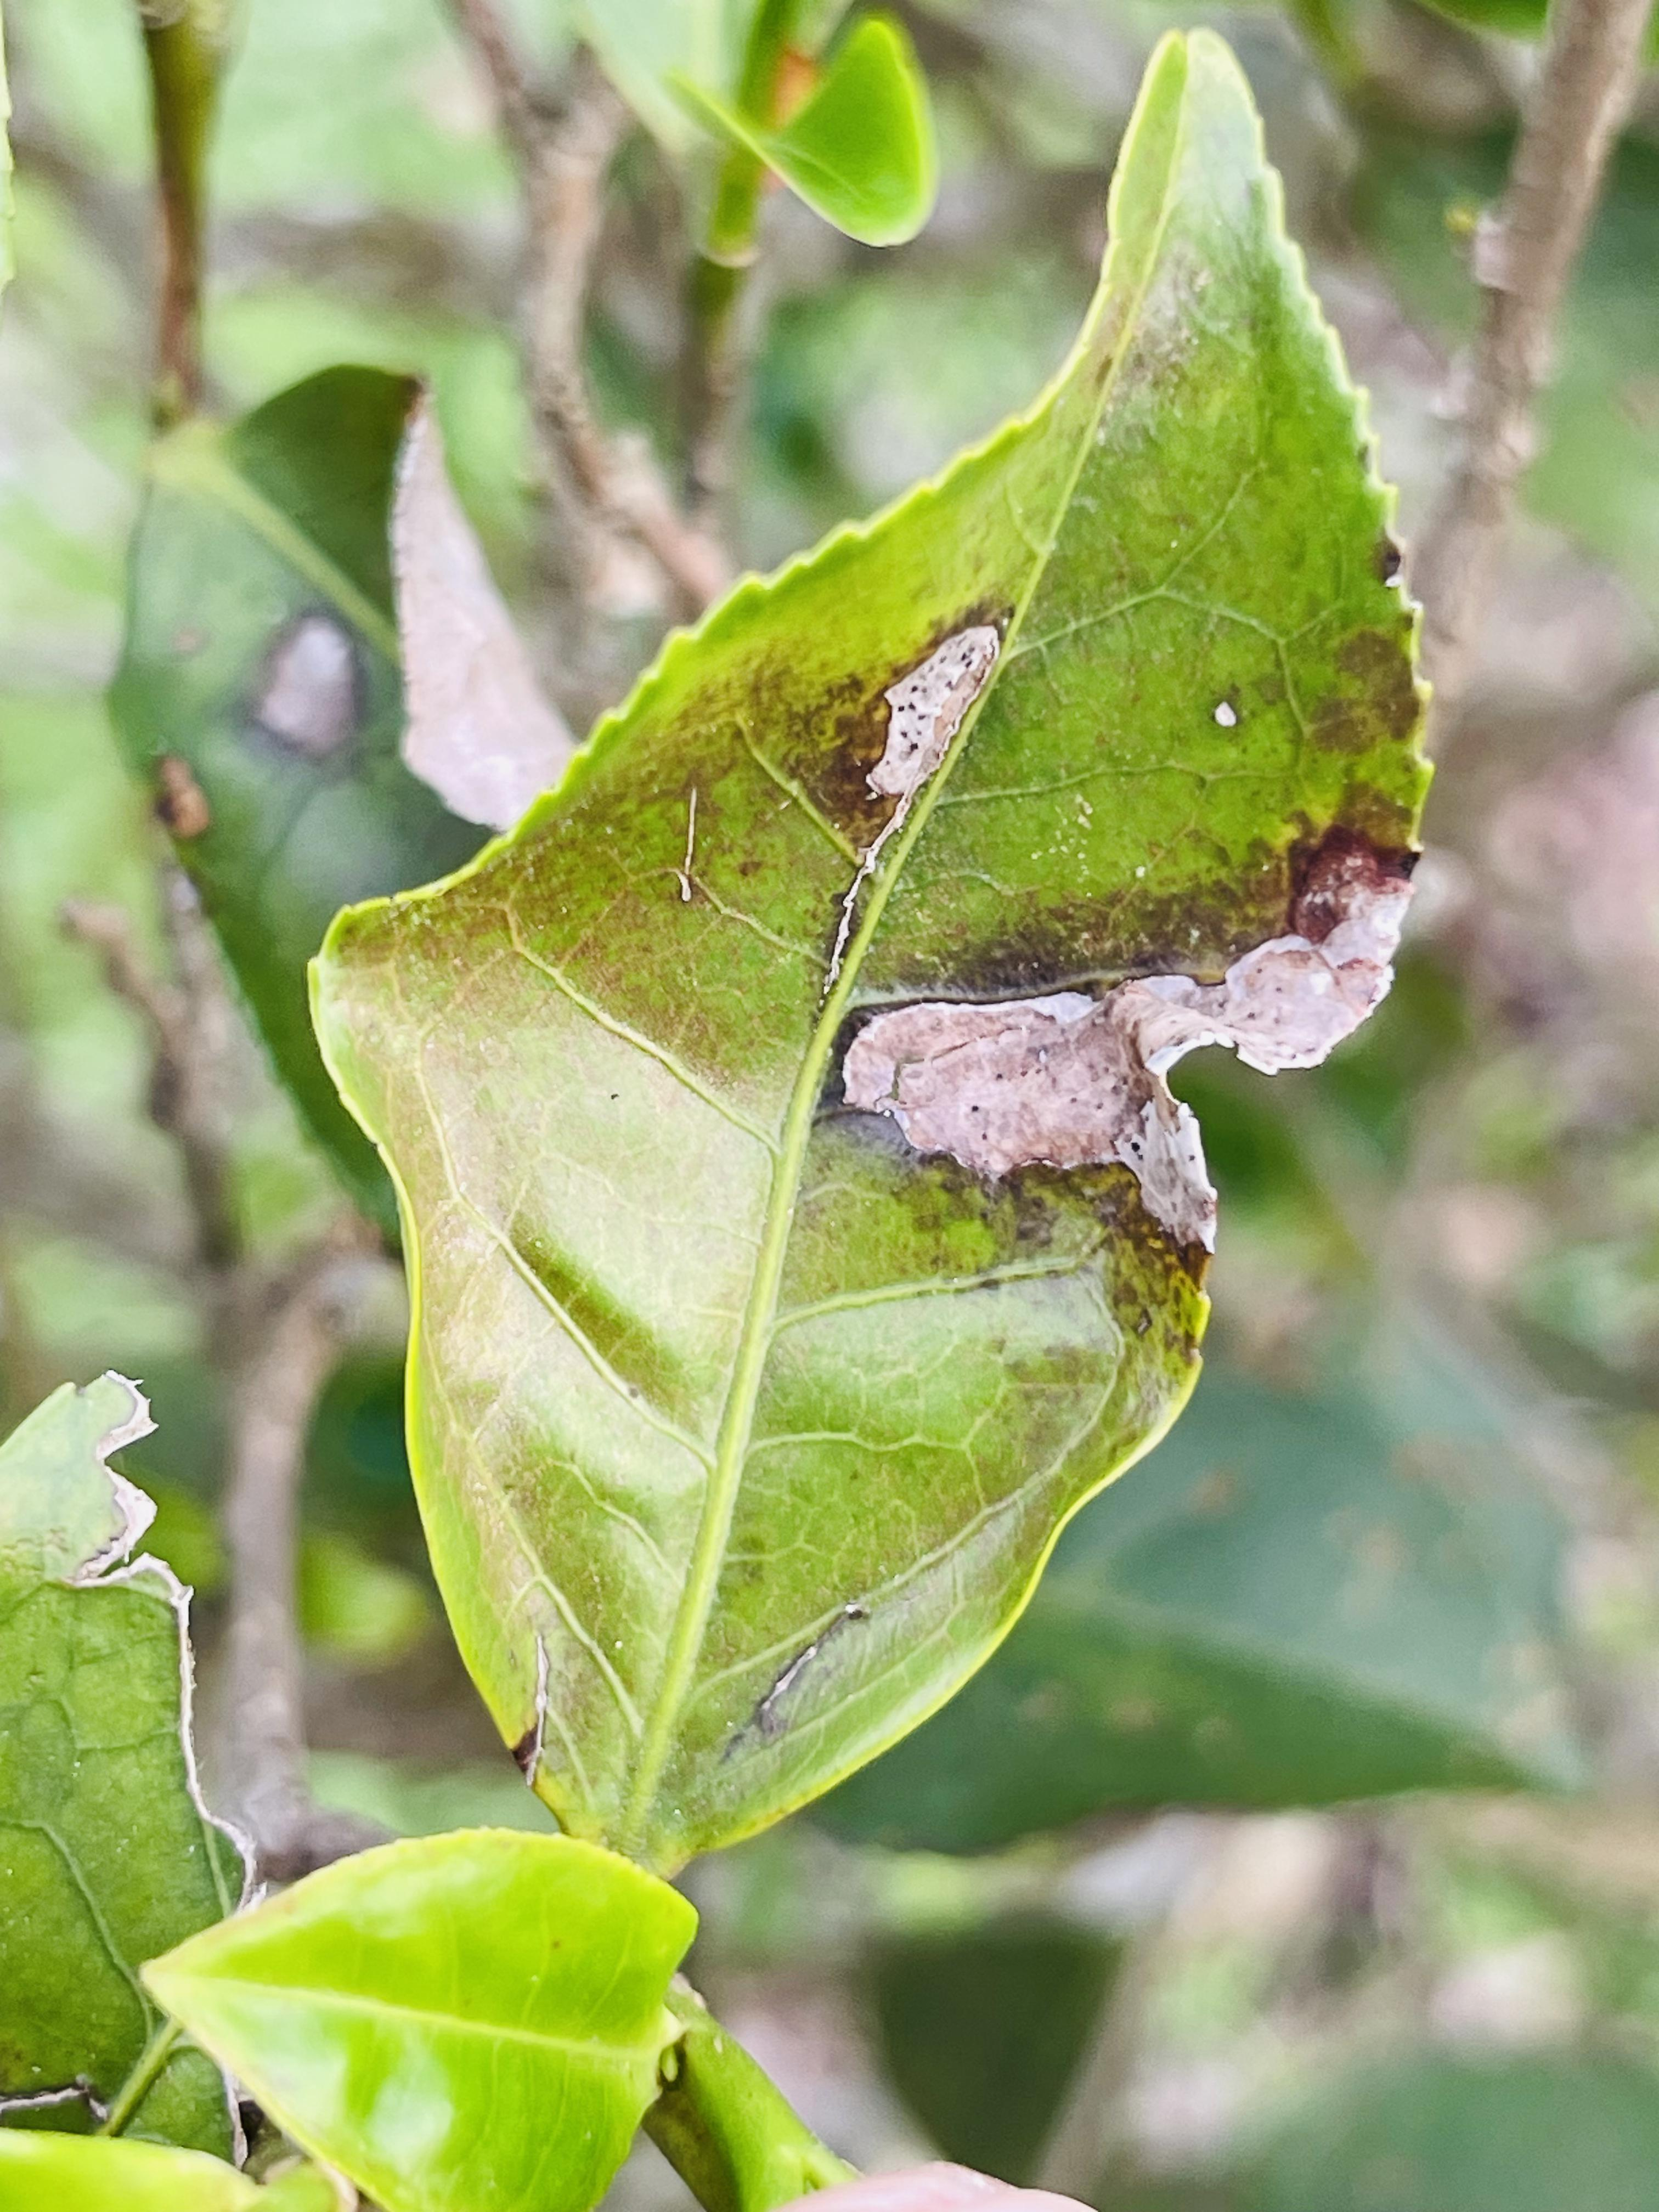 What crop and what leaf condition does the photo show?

tea, blight
